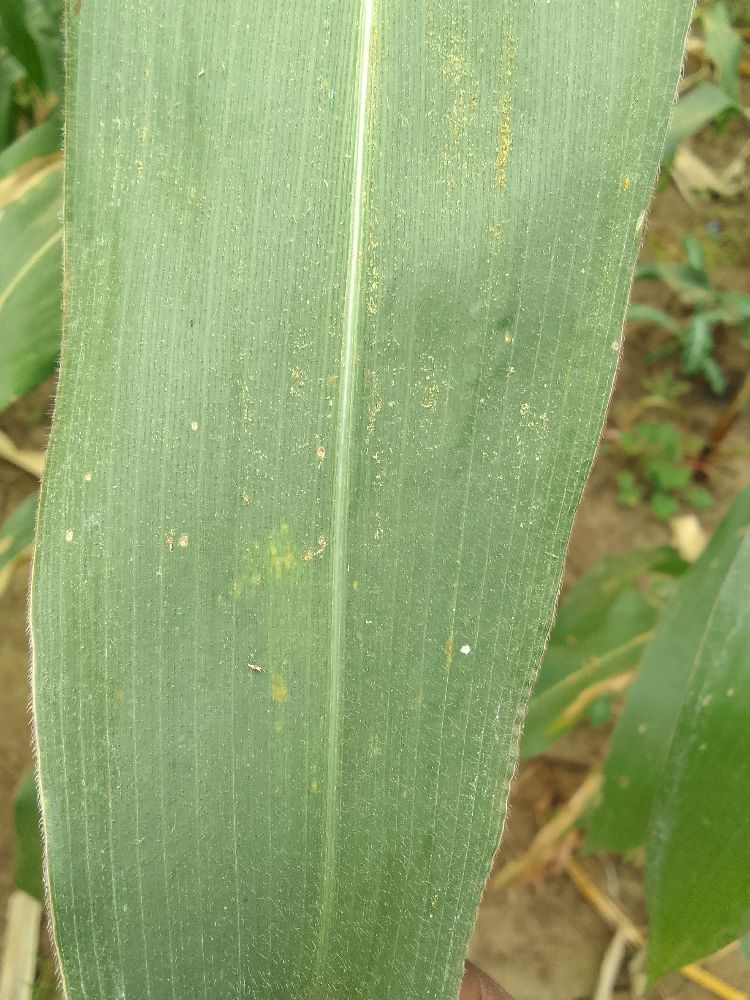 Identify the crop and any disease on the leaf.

maize, healthy
